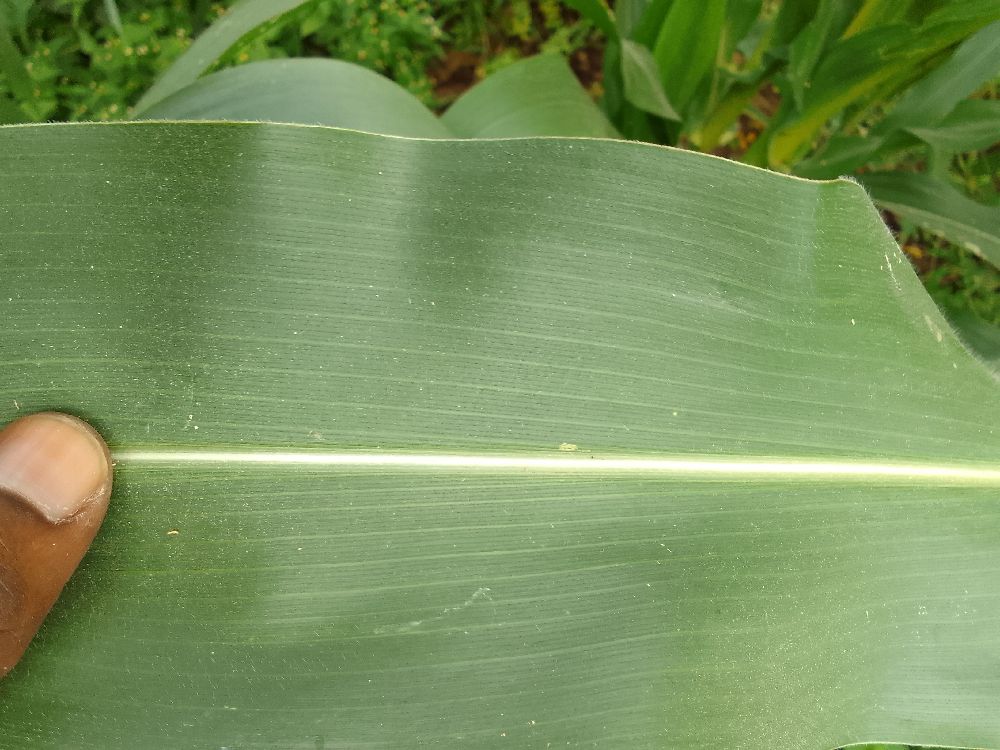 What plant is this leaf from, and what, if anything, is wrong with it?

maize, healthy
